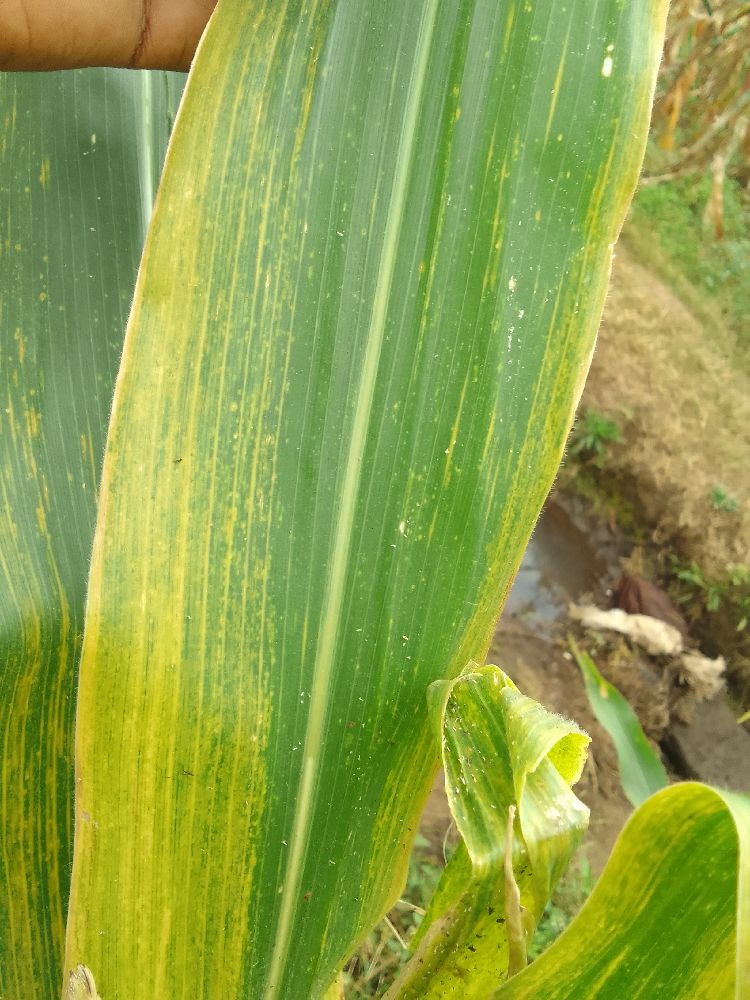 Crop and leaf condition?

maize, maize lethal necrosis
